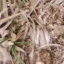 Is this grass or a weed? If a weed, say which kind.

grass
